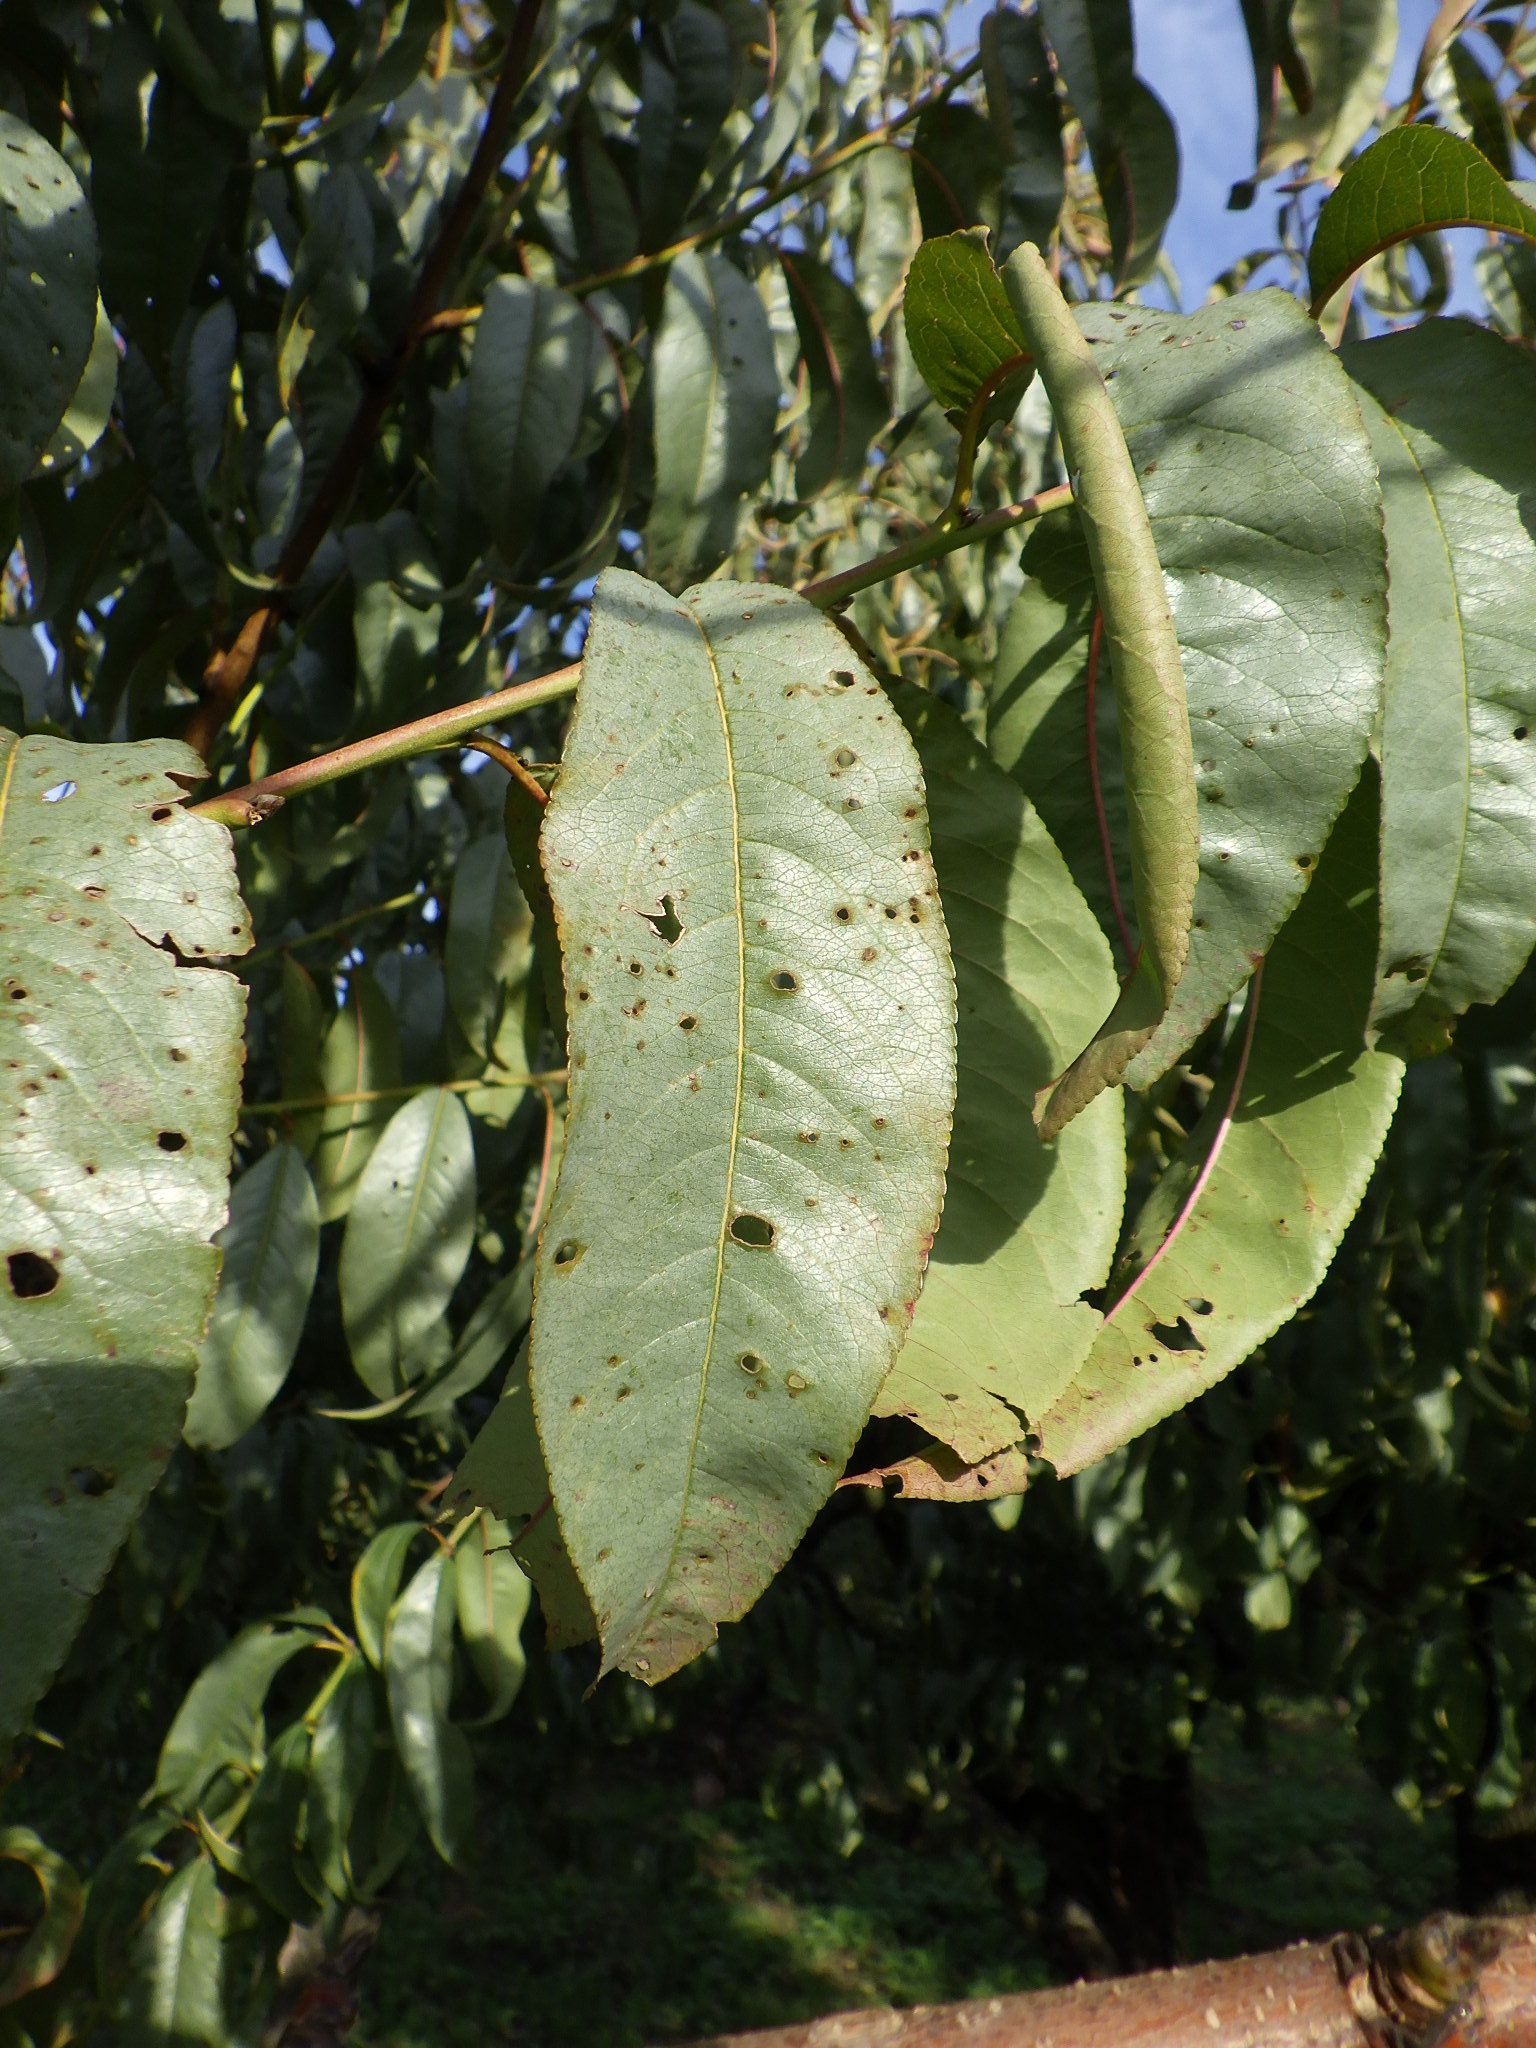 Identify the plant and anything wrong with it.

peach, silver leaf disease
